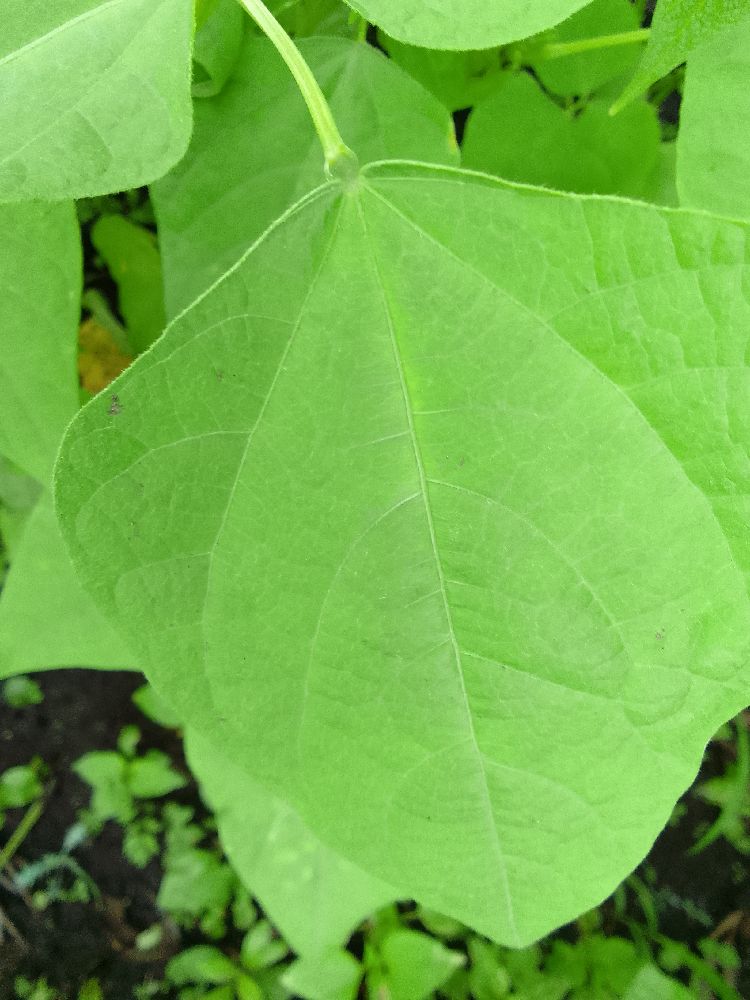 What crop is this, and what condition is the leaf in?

common bean, healthy
